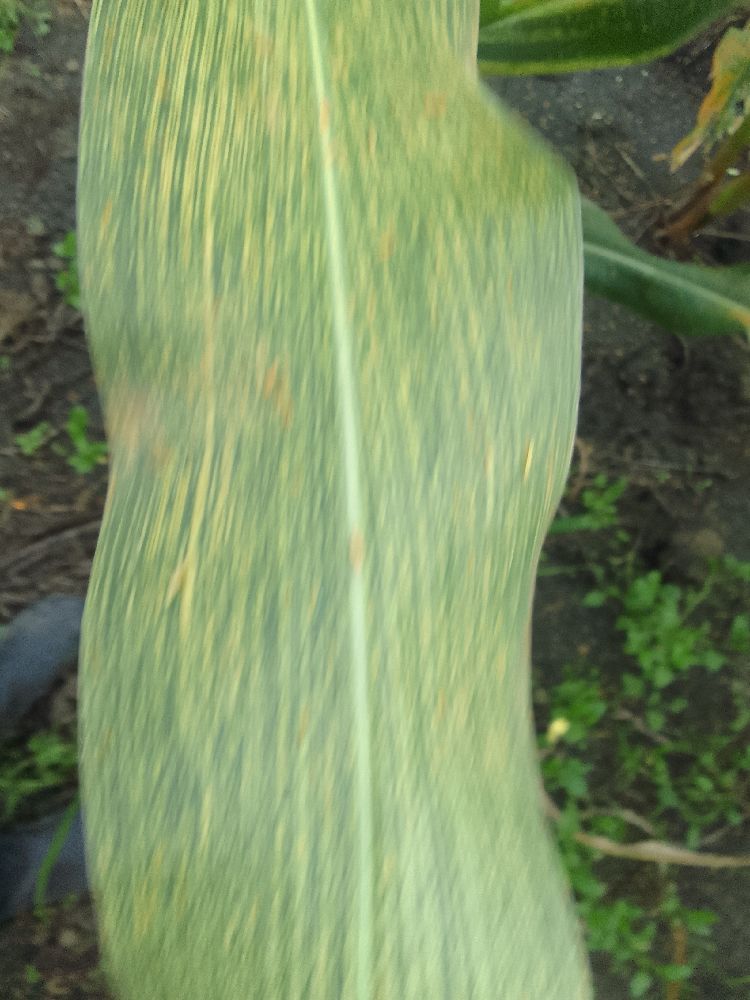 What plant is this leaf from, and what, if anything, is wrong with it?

maize, maize streak virus
